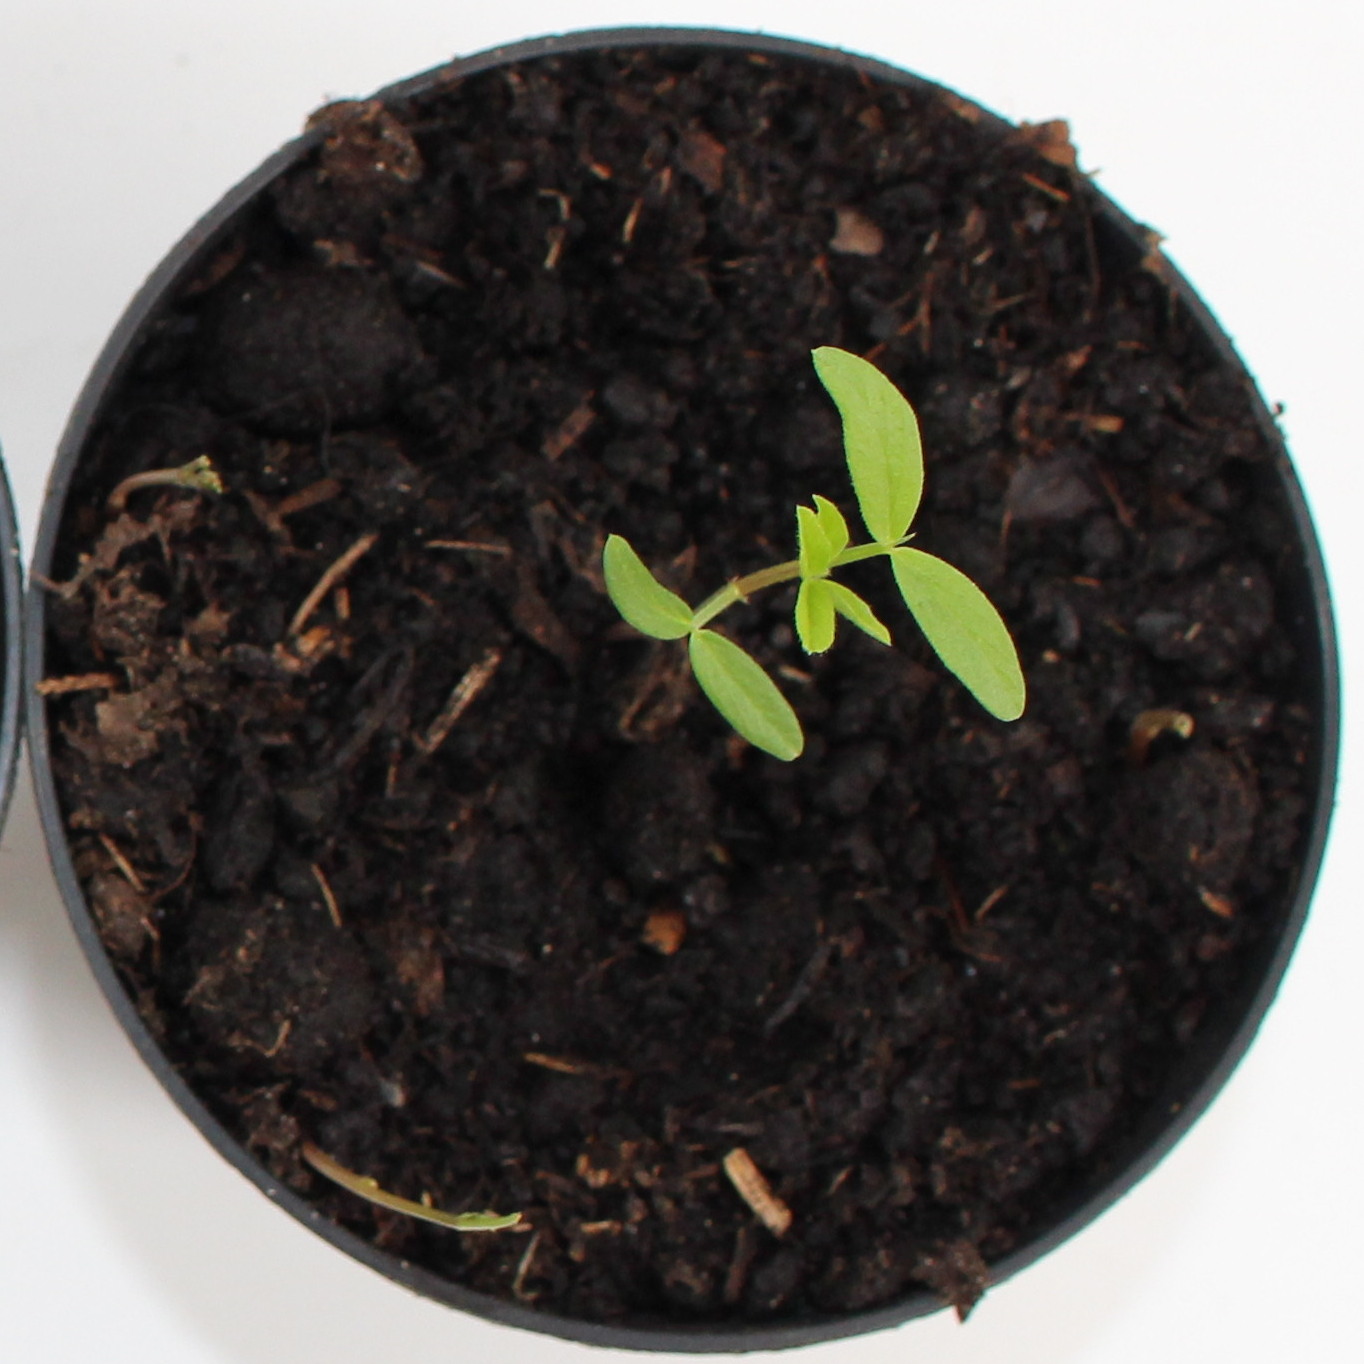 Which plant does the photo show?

Vicia sativa
